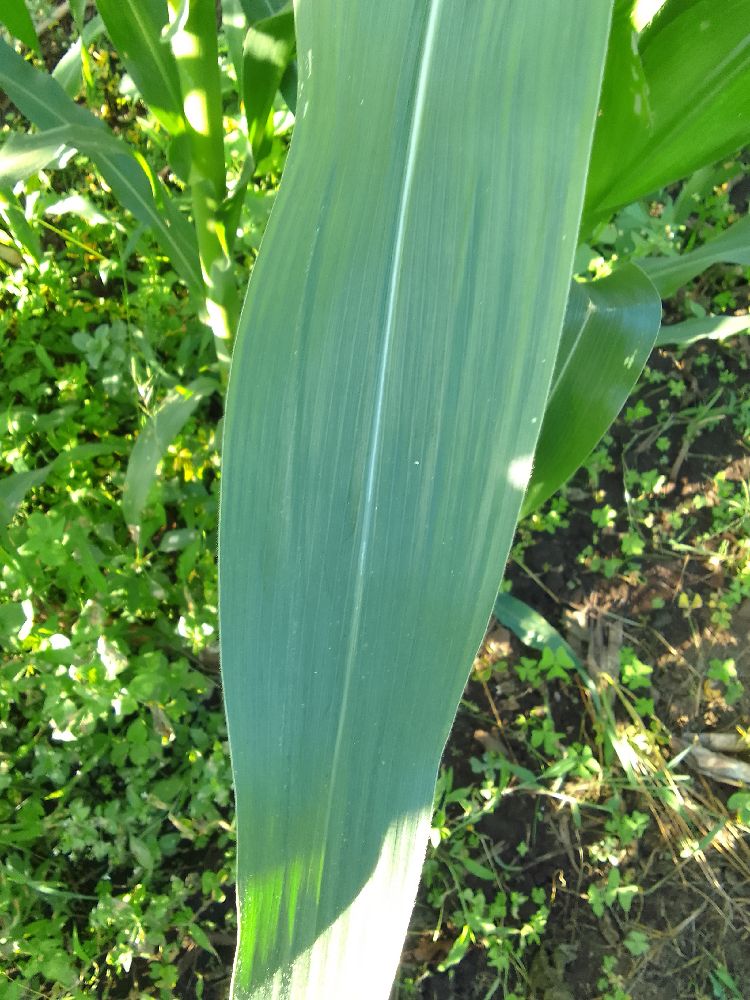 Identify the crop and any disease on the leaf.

maize, healthy
